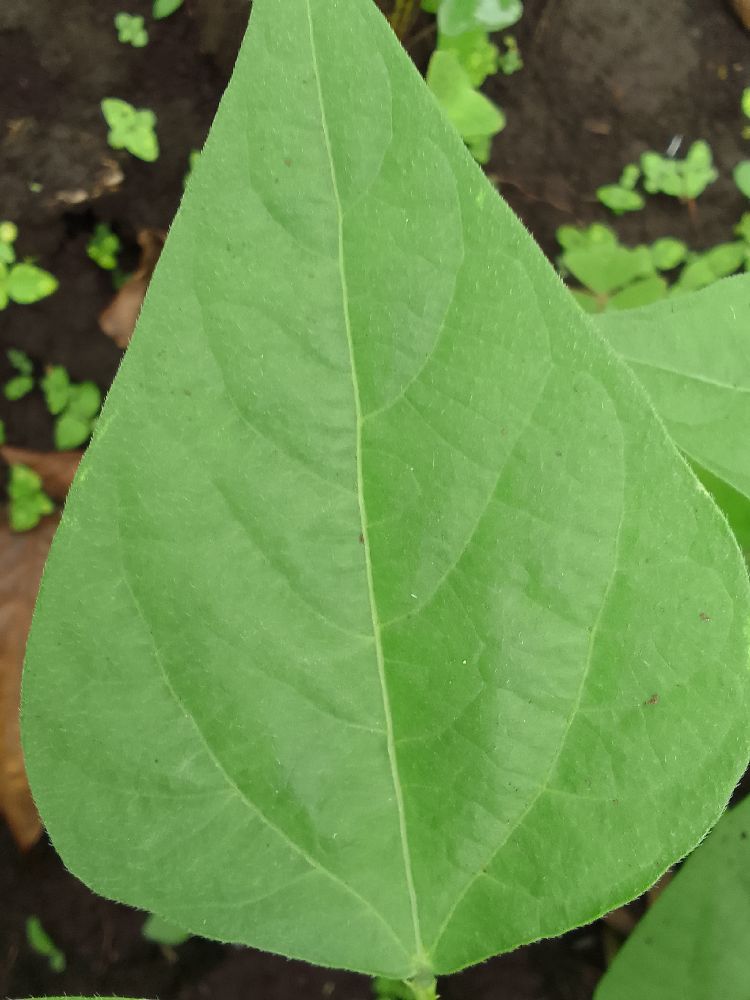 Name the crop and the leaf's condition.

common bean, healthy
